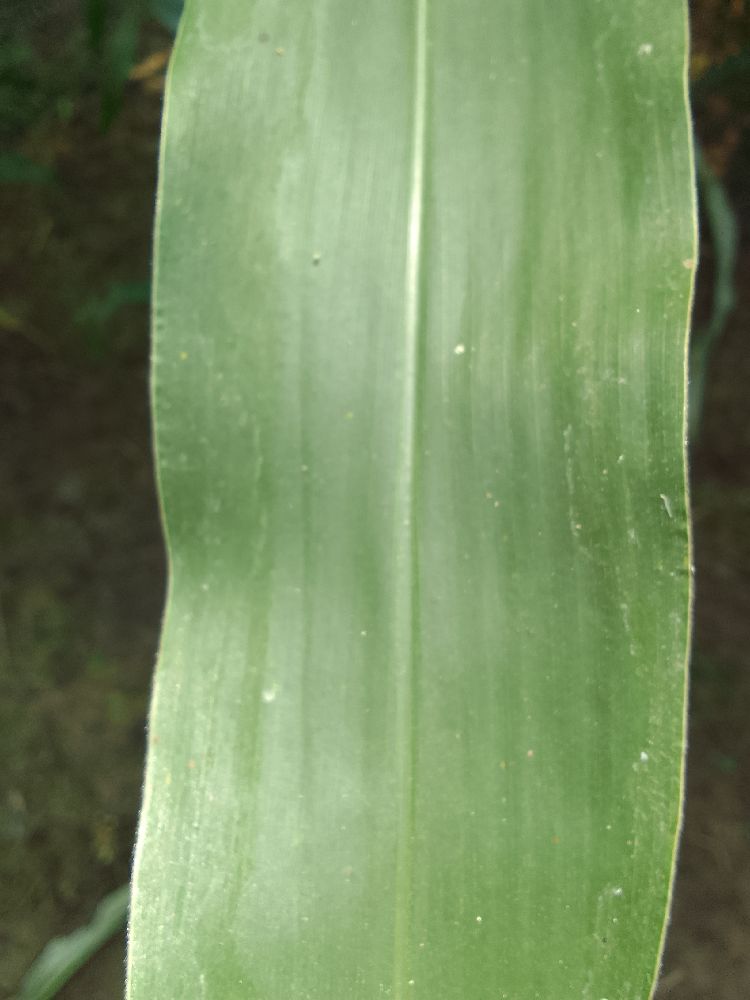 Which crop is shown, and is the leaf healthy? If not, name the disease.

maize, healthy
